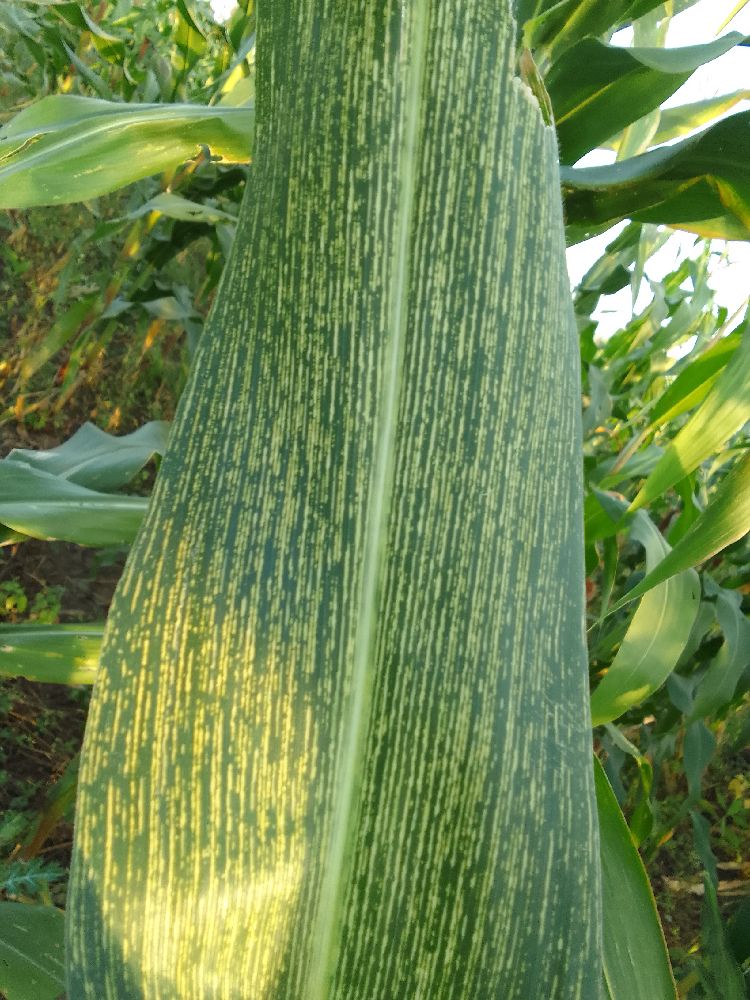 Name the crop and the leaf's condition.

maize, maize streak virus
